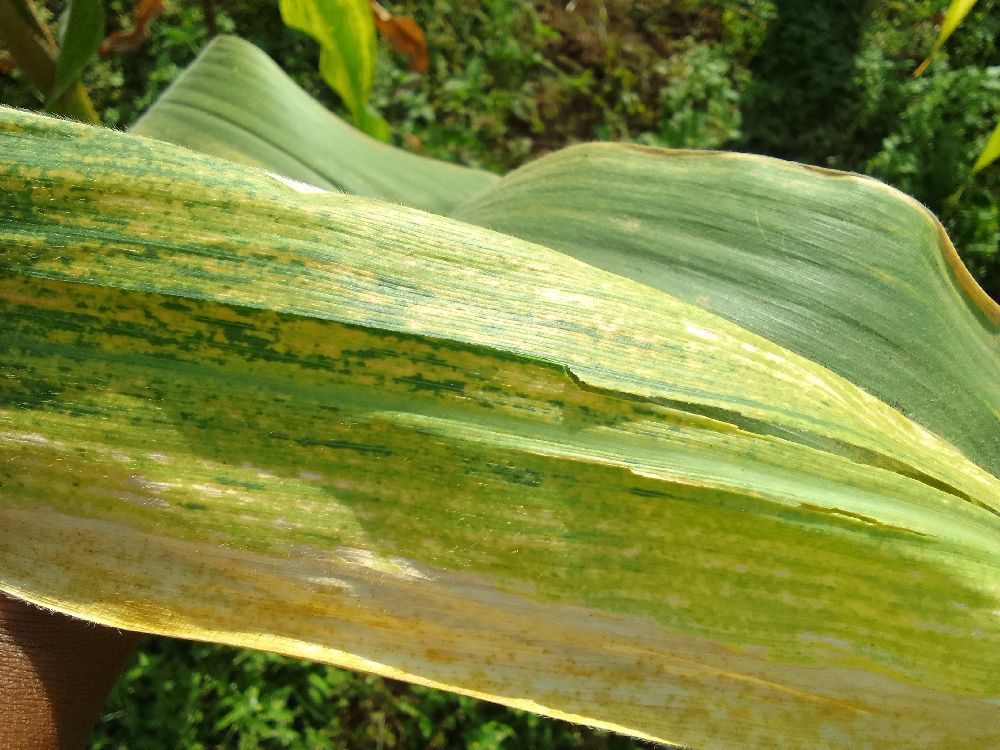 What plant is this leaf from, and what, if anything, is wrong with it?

maize, maize lethal necrosis
